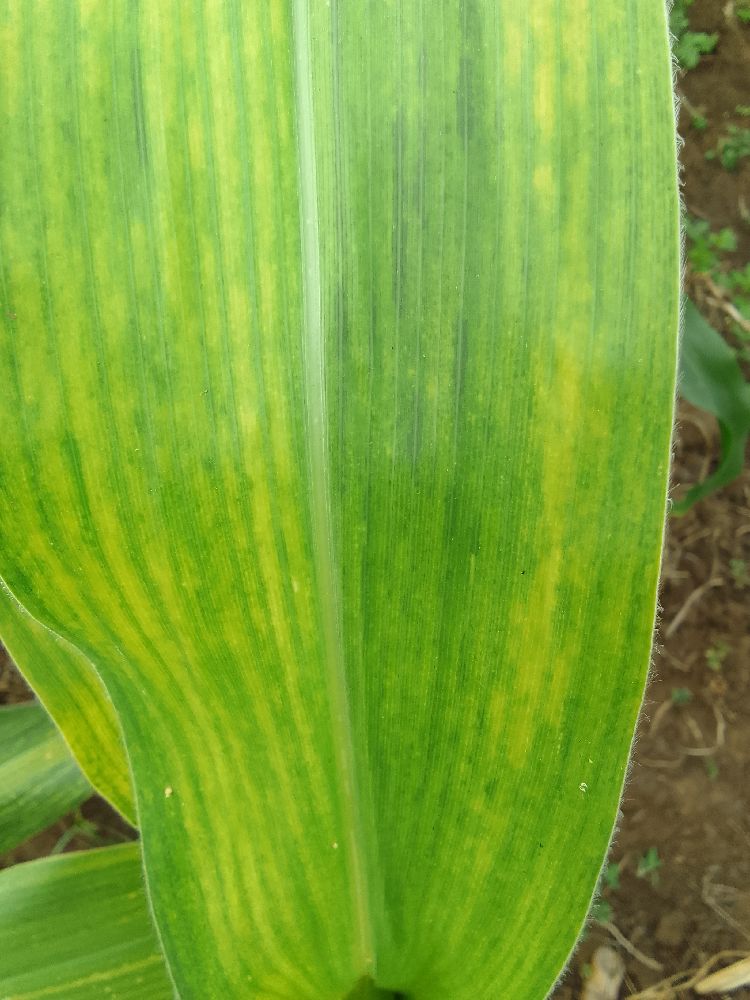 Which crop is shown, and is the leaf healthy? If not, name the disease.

maize, maize lethal necrosis
